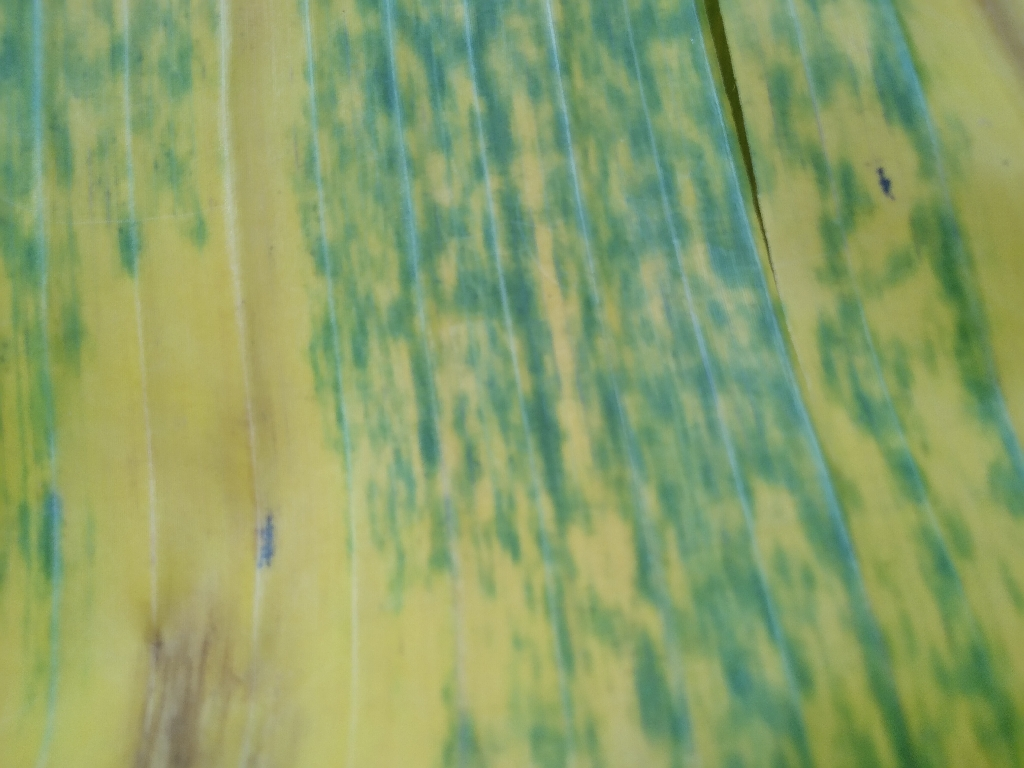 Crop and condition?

banana, fusarium wilt race 1
